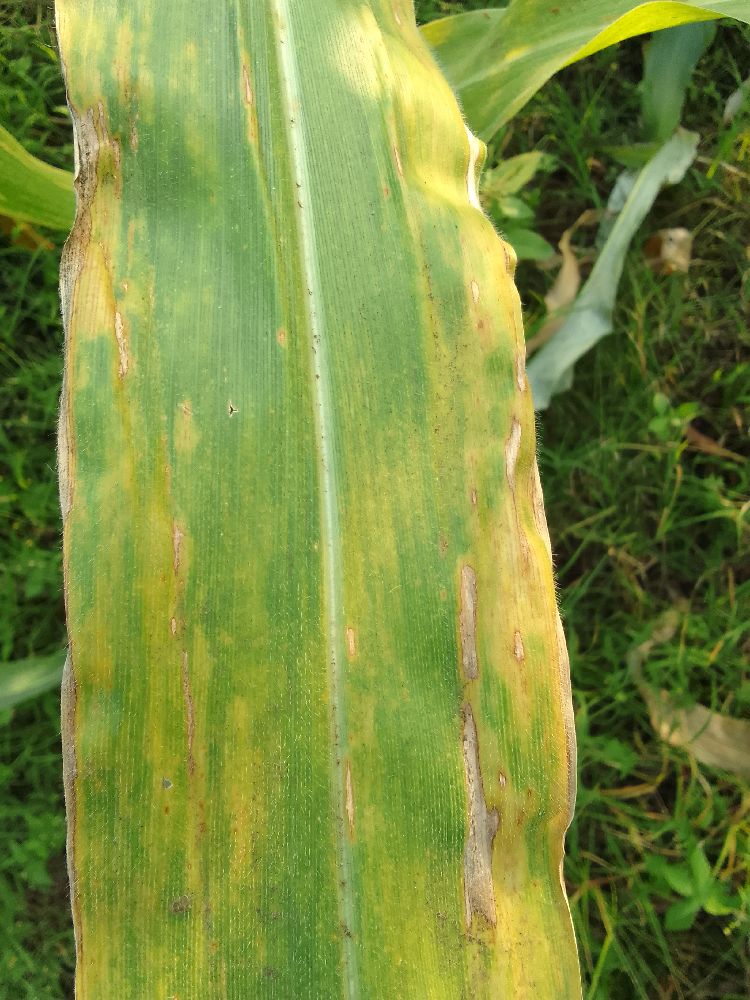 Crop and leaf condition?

maize, maize lethal necrosis
